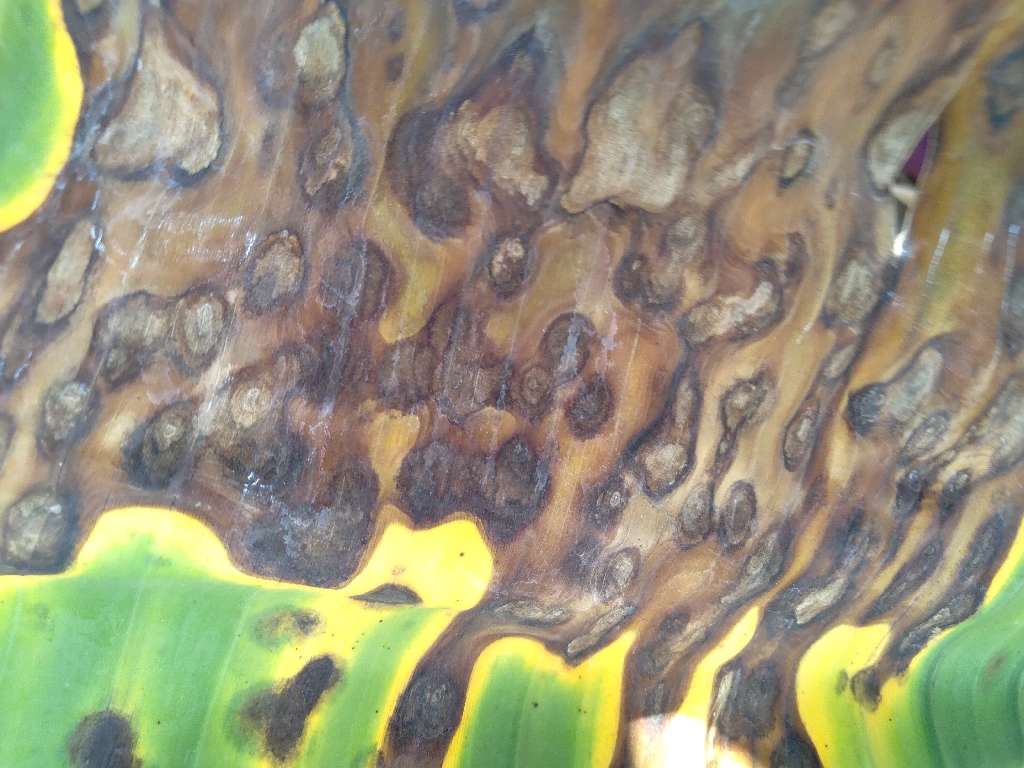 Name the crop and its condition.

banana, black sigatoka
